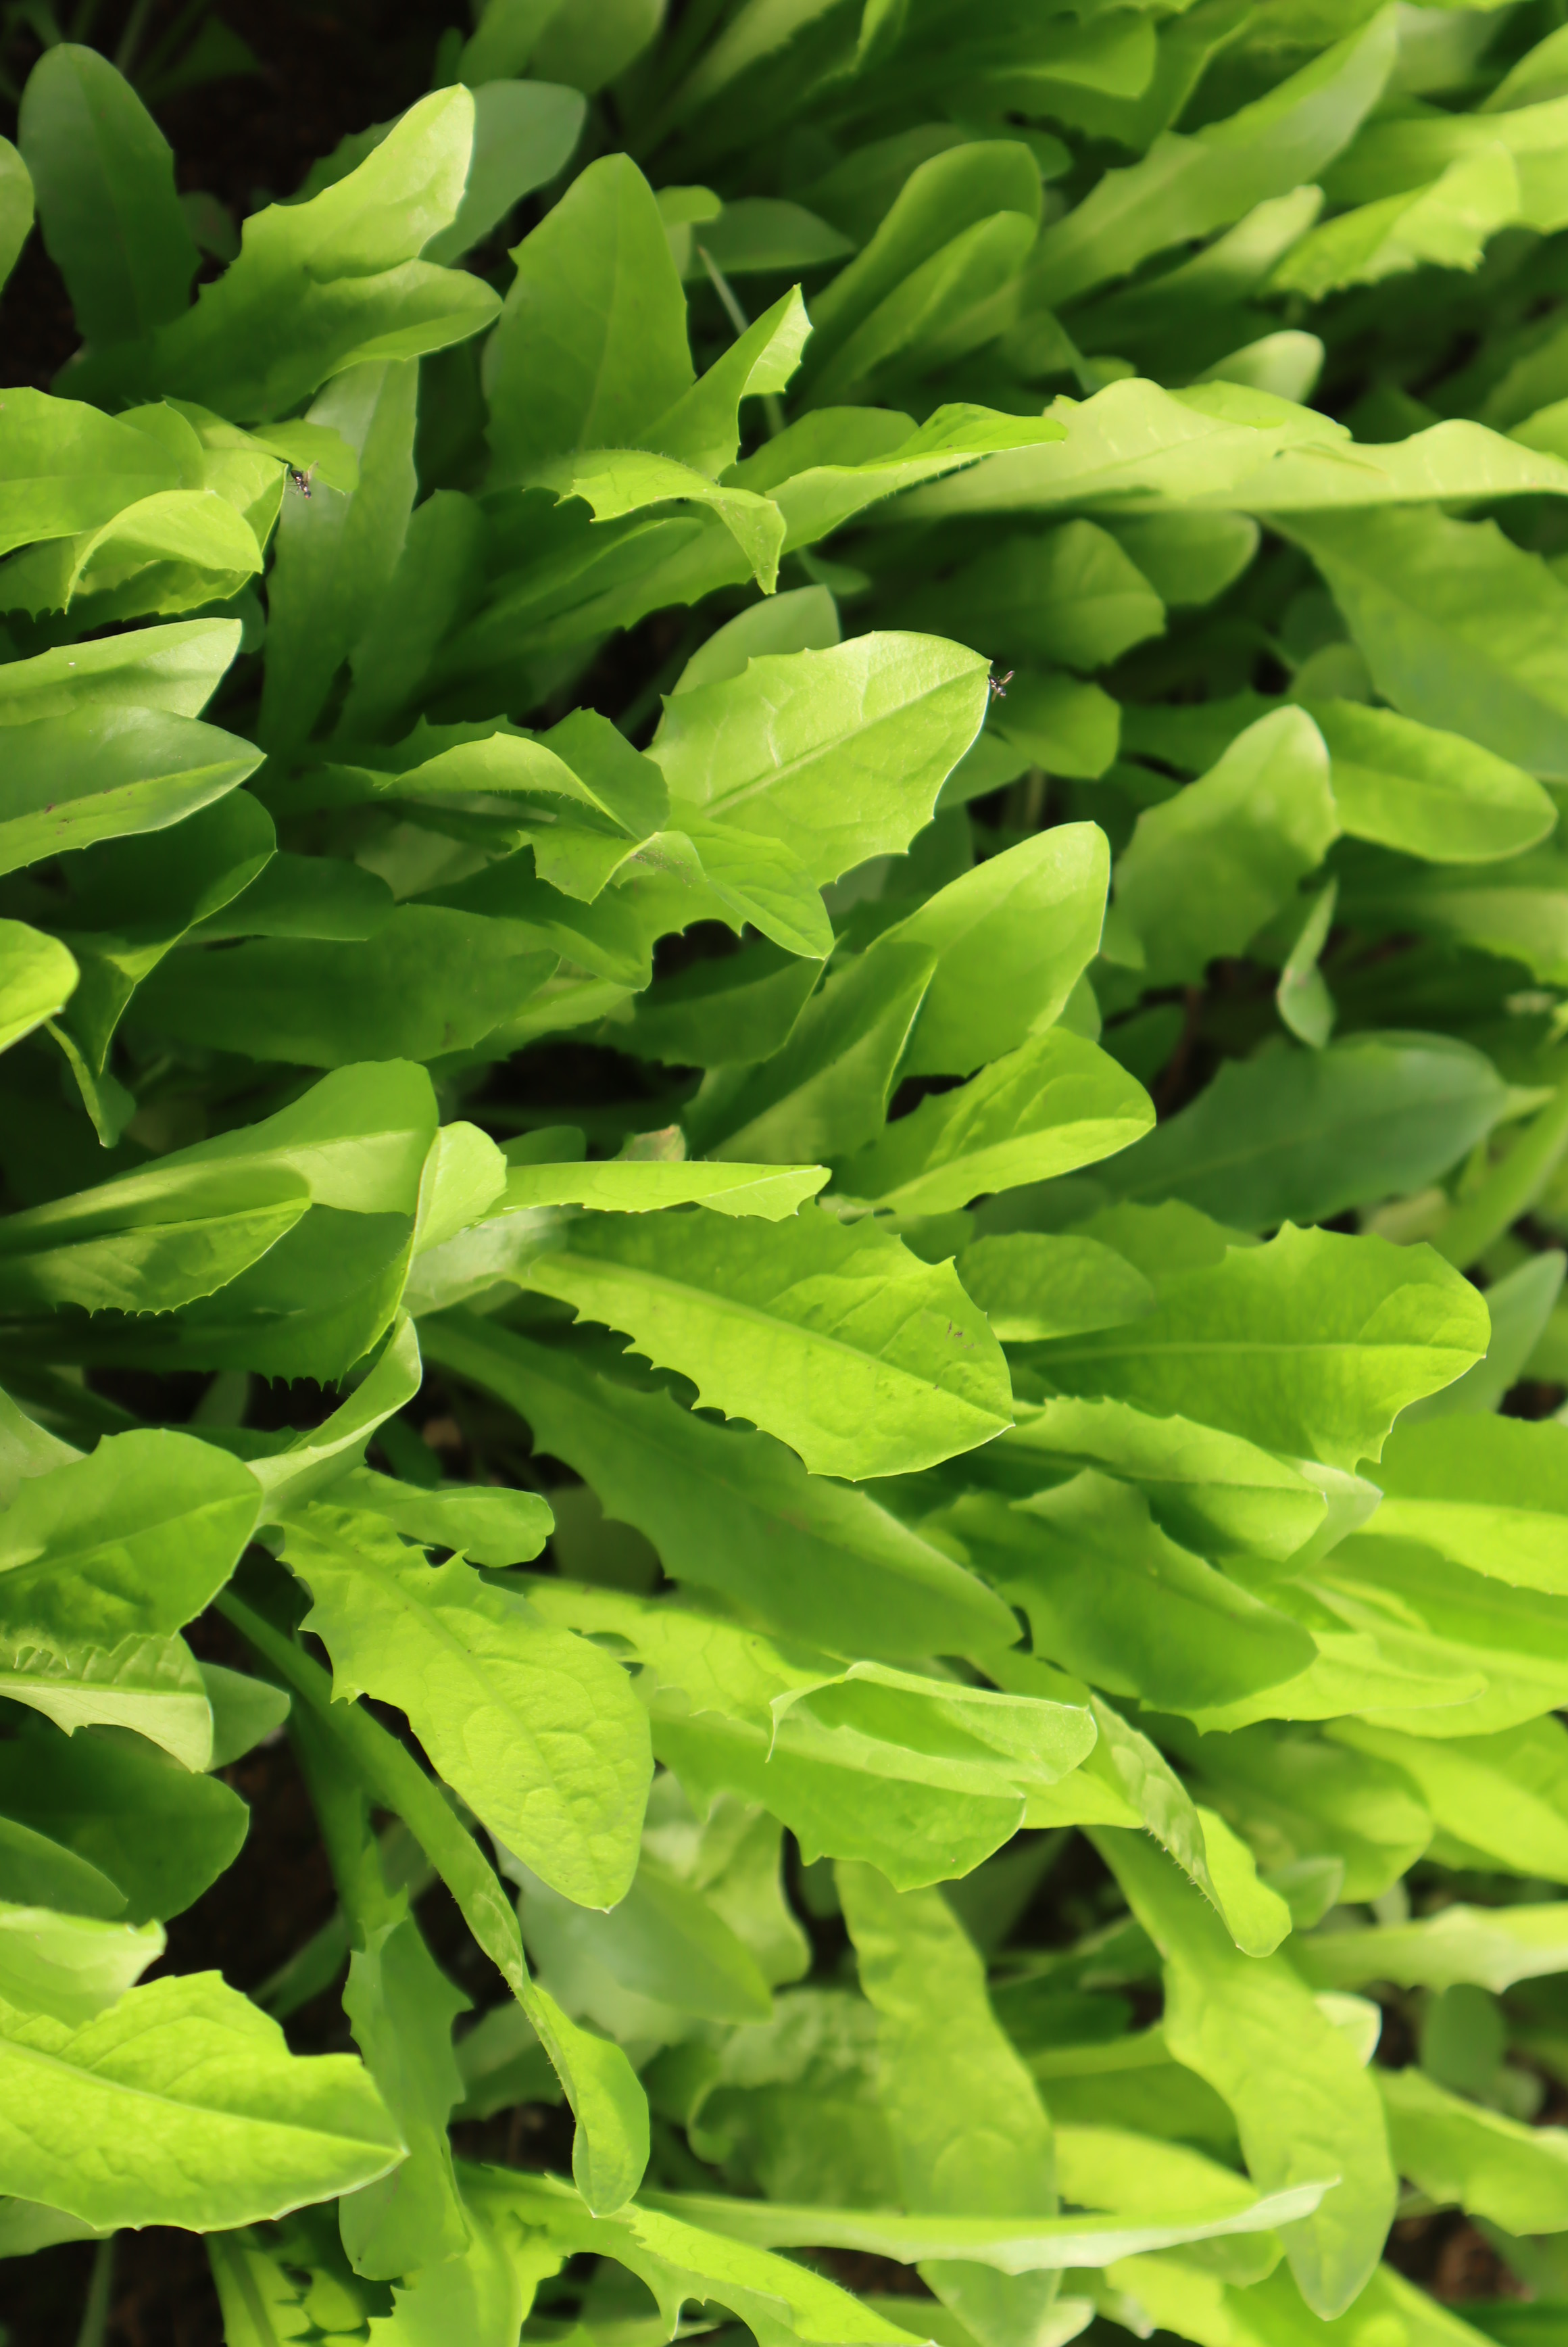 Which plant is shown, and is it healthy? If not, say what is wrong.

chicory, healthy
